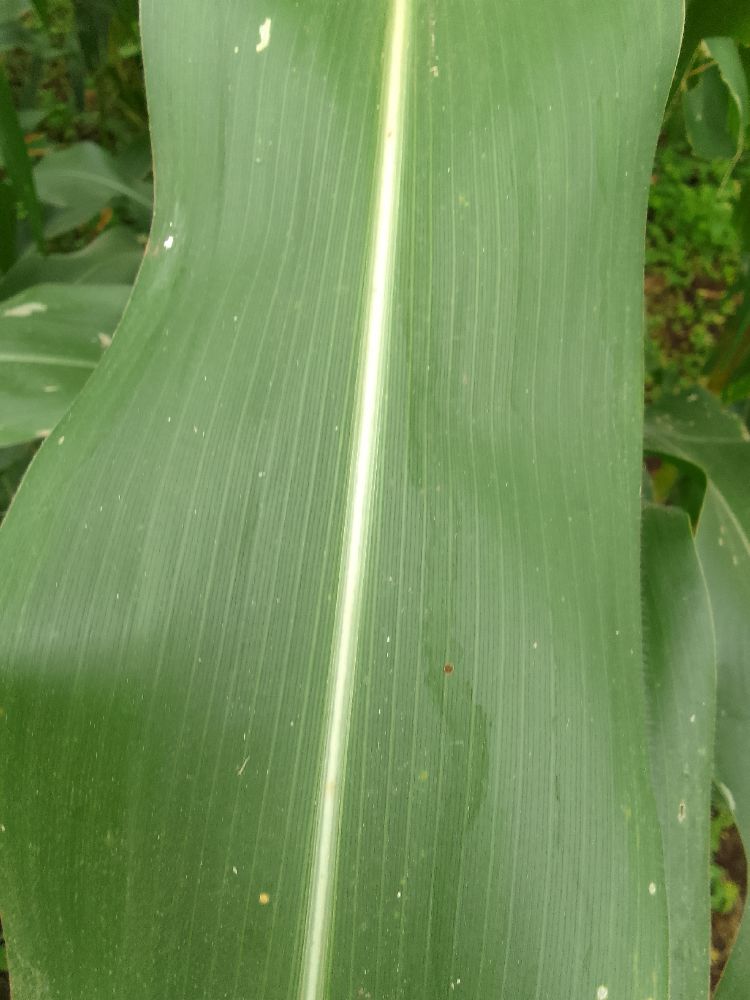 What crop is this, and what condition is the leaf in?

maize, healthy
